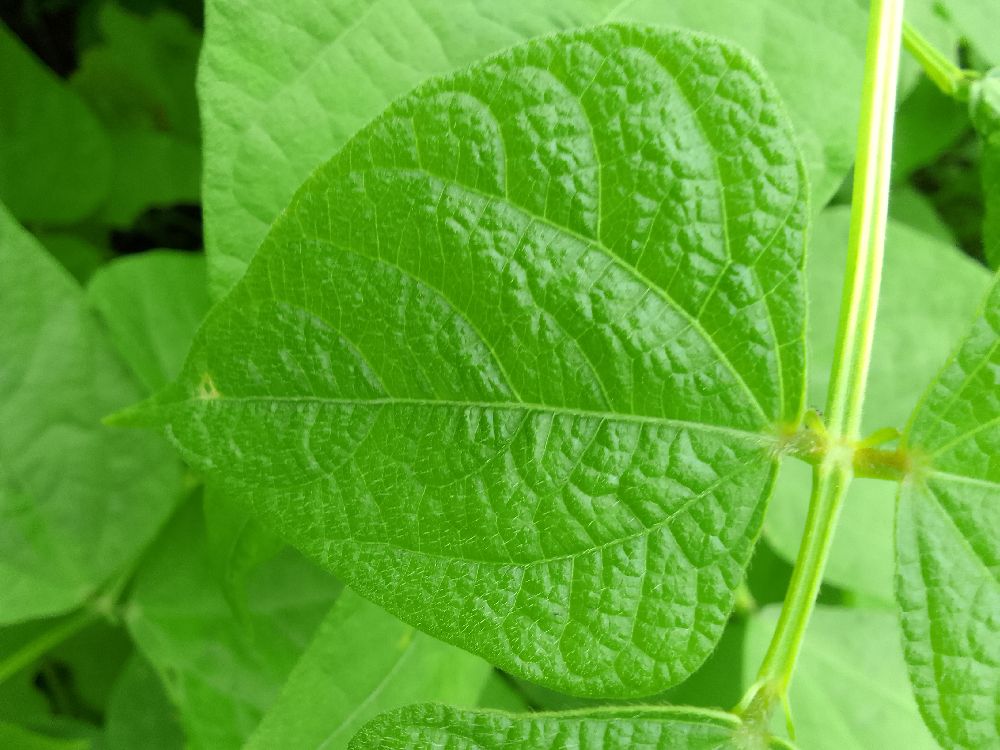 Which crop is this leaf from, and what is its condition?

common bean, healthy
